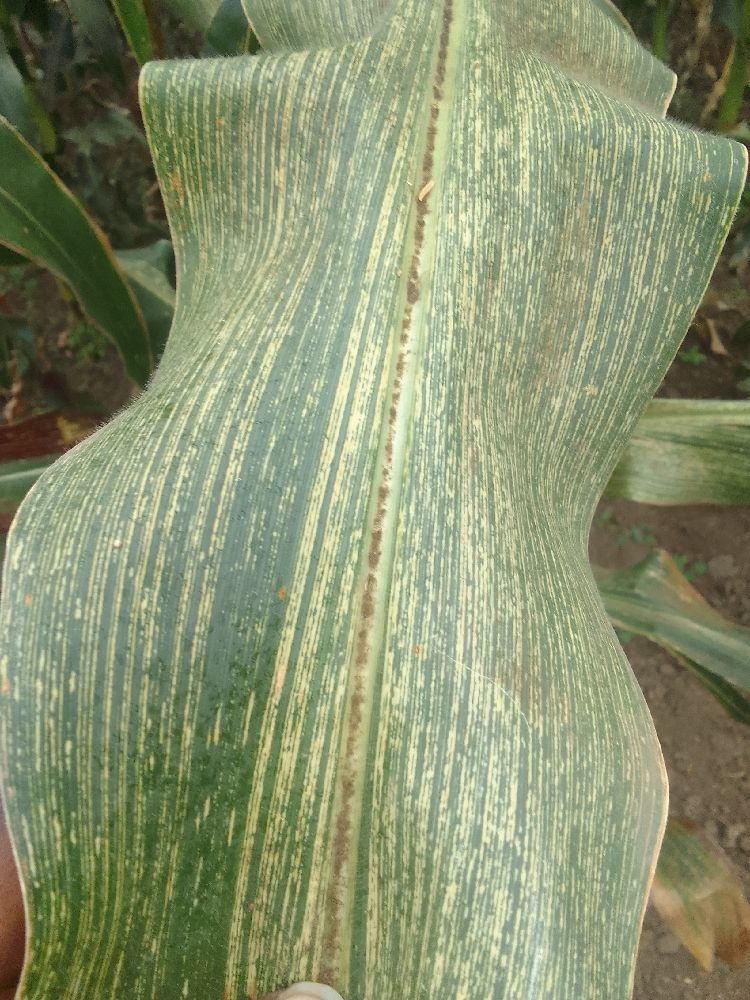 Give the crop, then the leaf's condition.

maize, maize streak virus
